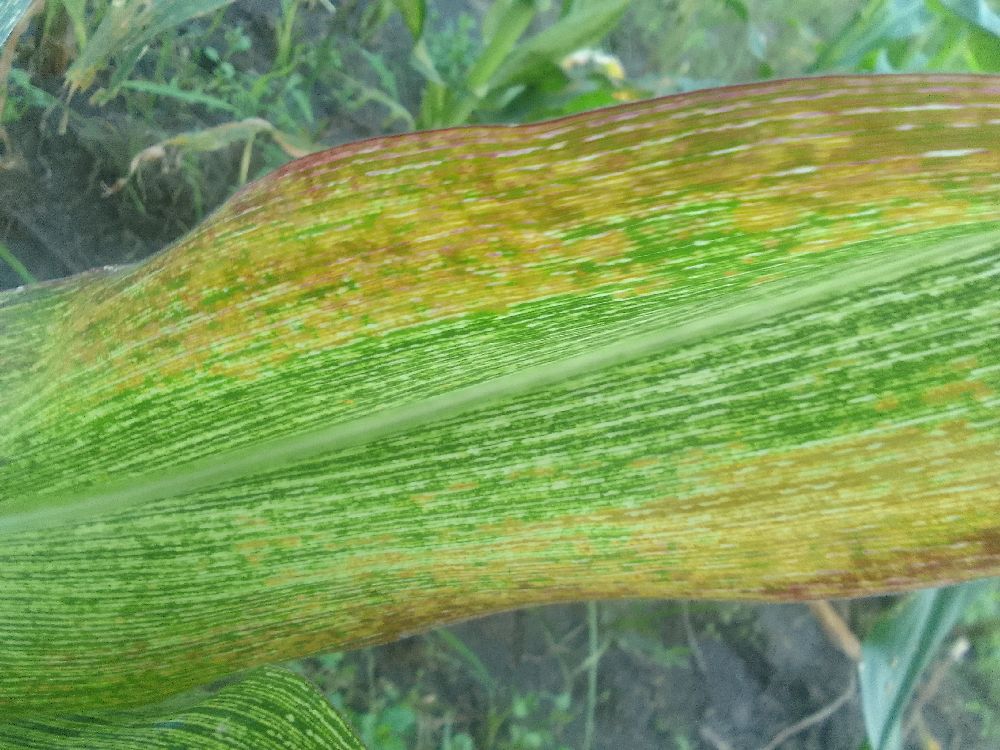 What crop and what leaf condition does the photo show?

maize, maize streak virus
